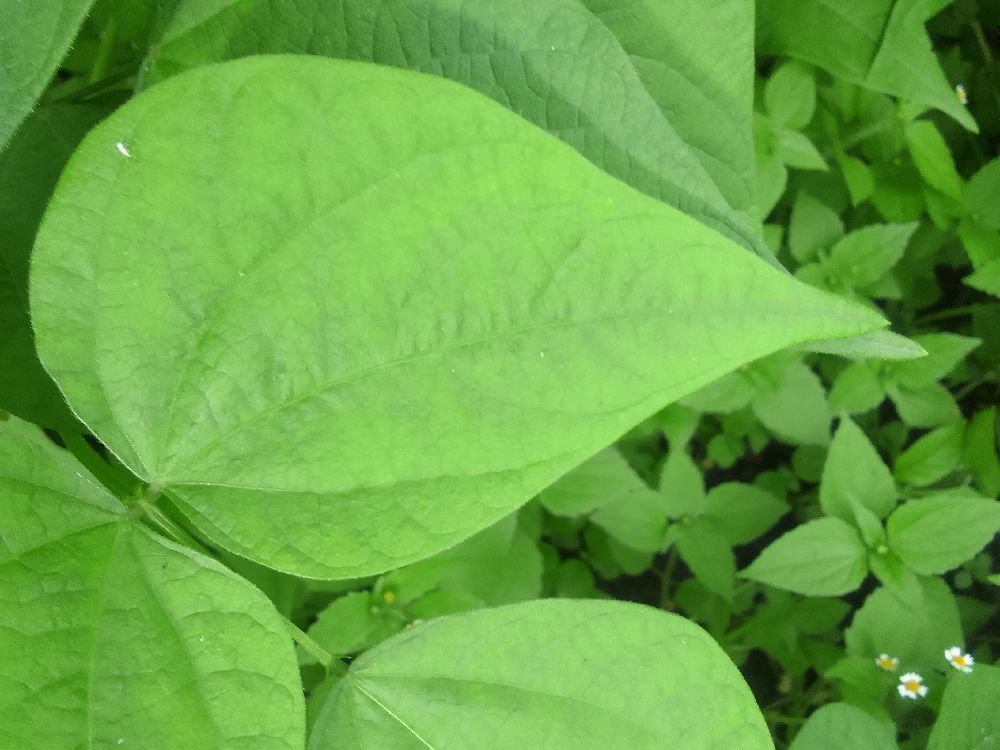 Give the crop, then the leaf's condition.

common bean, healthy
